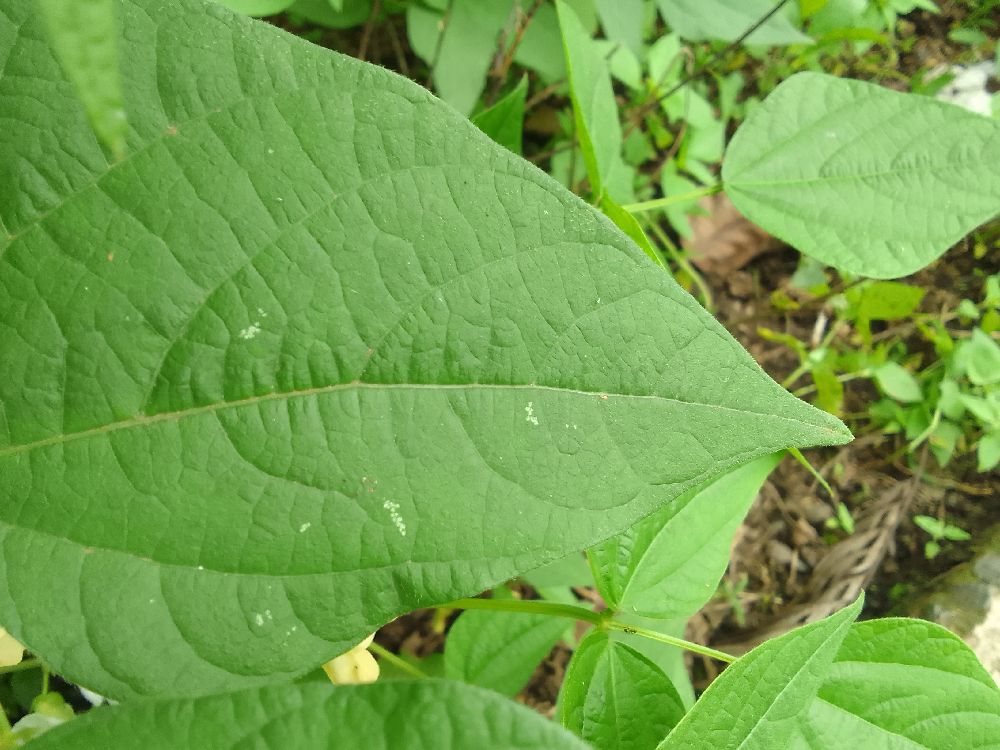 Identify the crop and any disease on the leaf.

common bean, healthy
